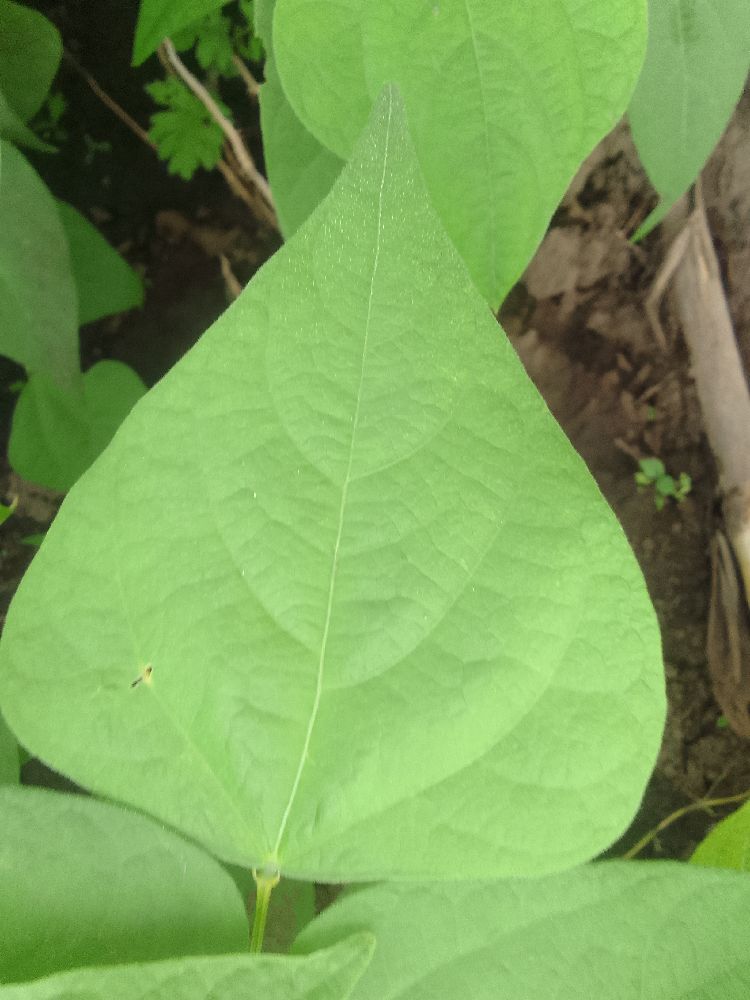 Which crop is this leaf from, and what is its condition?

common bean, healthy
